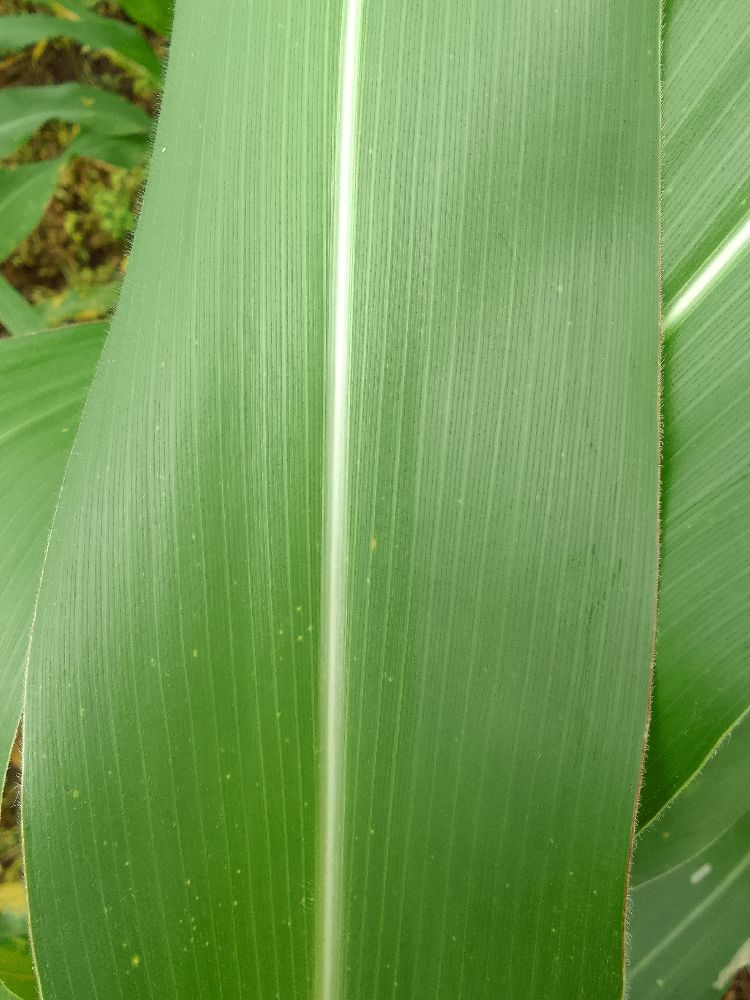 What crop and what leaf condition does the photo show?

maize, healthy
